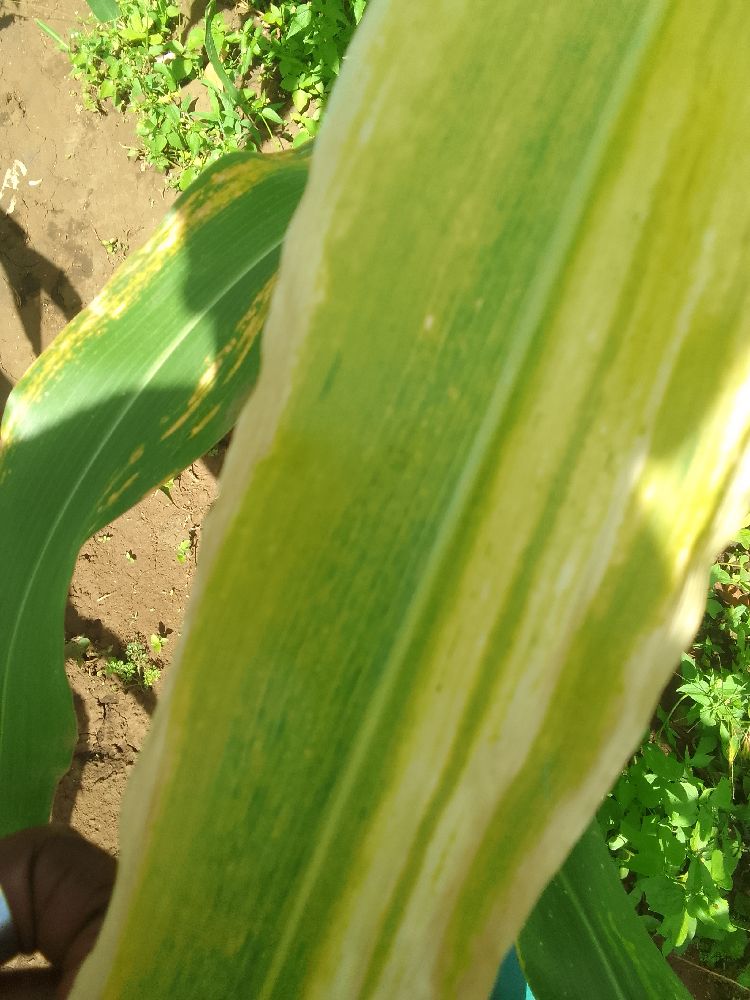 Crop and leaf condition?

maize, maize lethal necrosis
